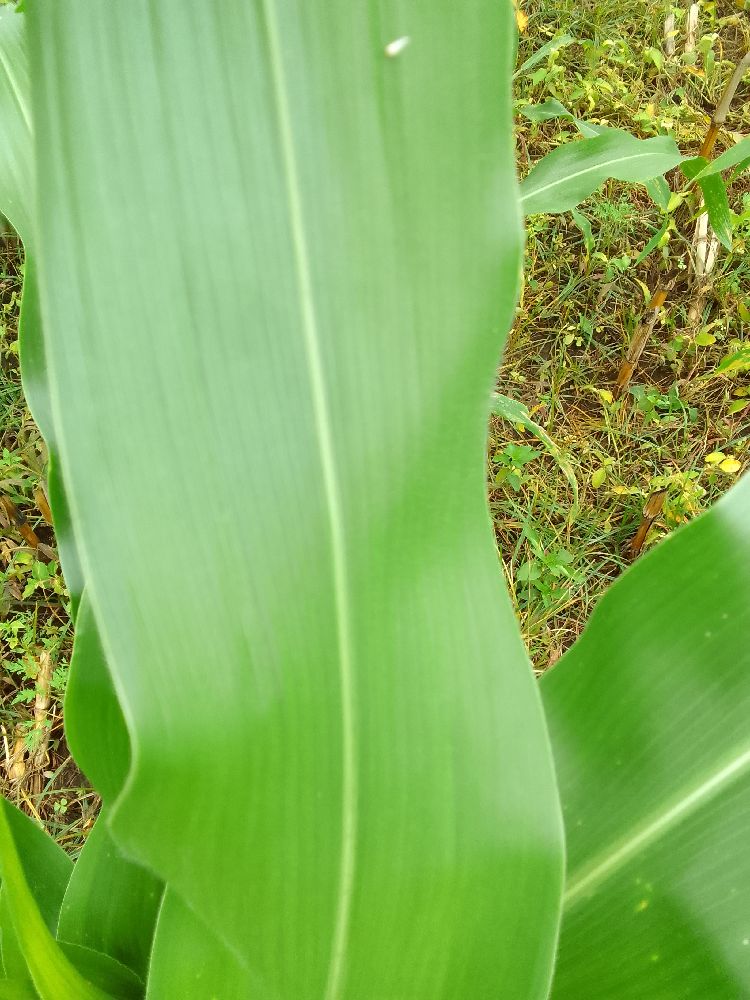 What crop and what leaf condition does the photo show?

maize, healthy
